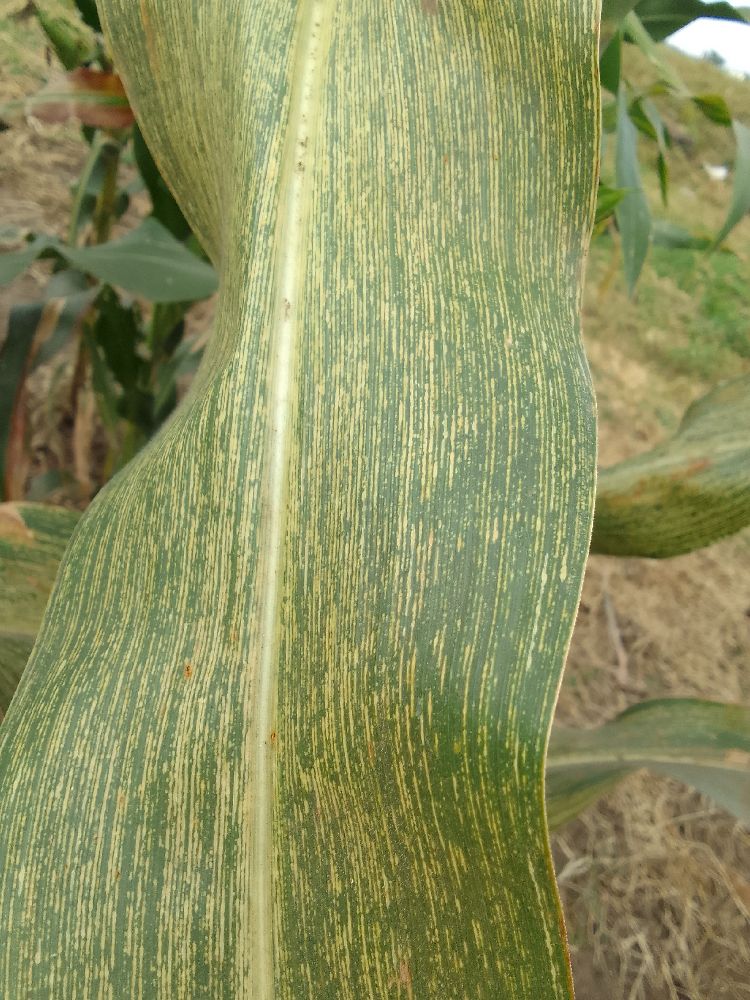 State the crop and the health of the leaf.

maize, maize streak virus
